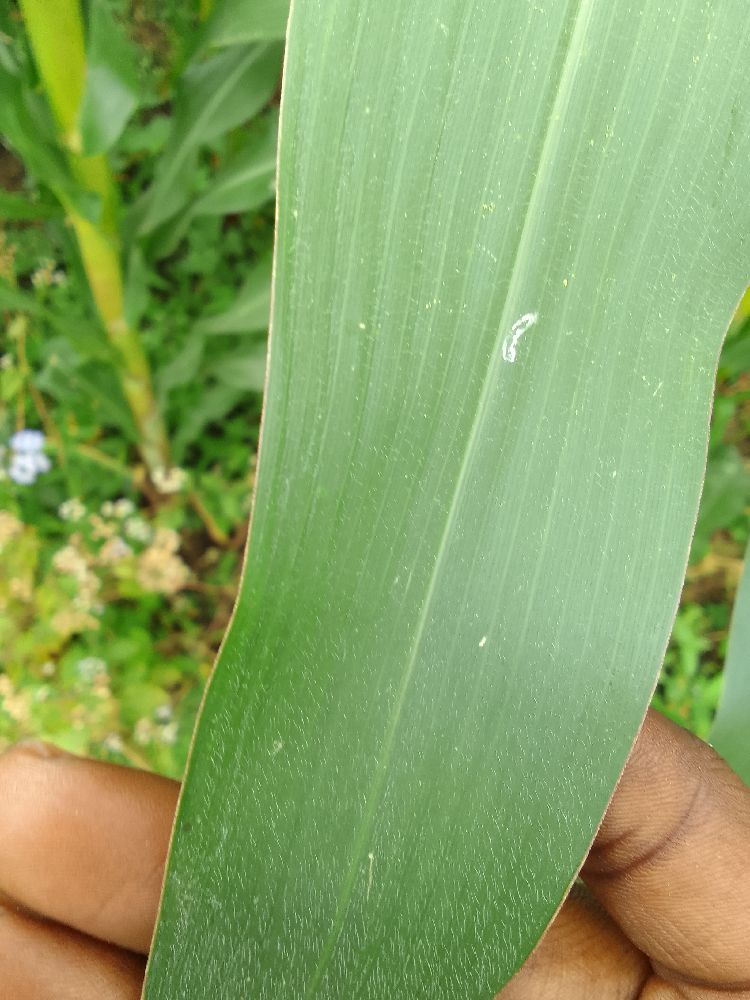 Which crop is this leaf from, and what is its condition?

maize, healthy
